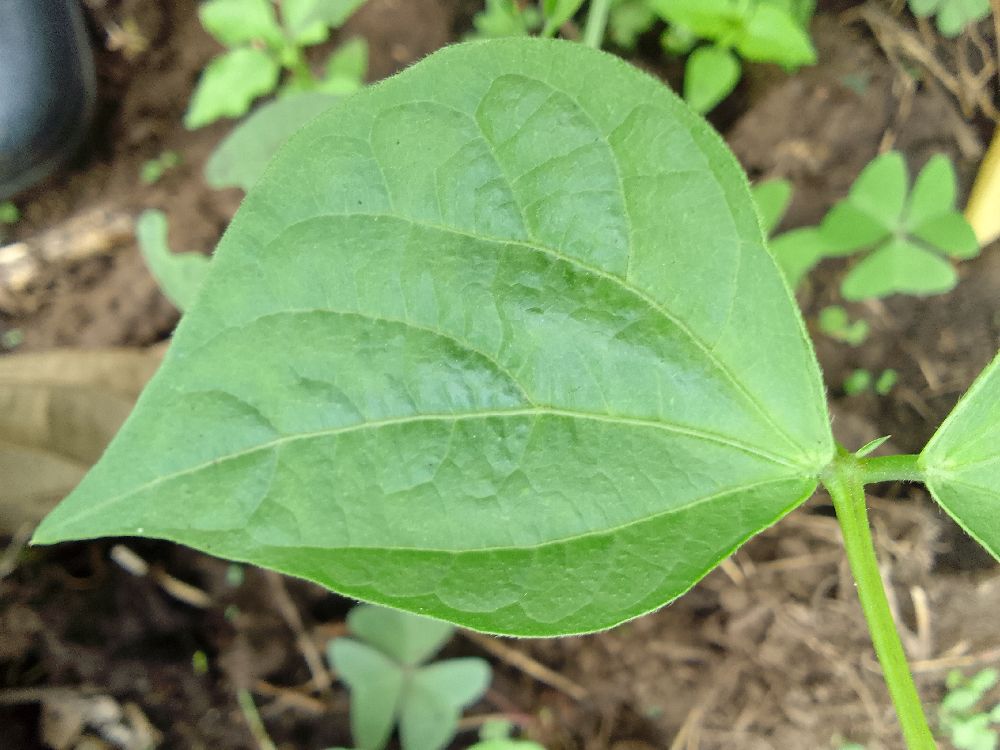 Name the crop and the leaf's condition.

common bean, healthy
